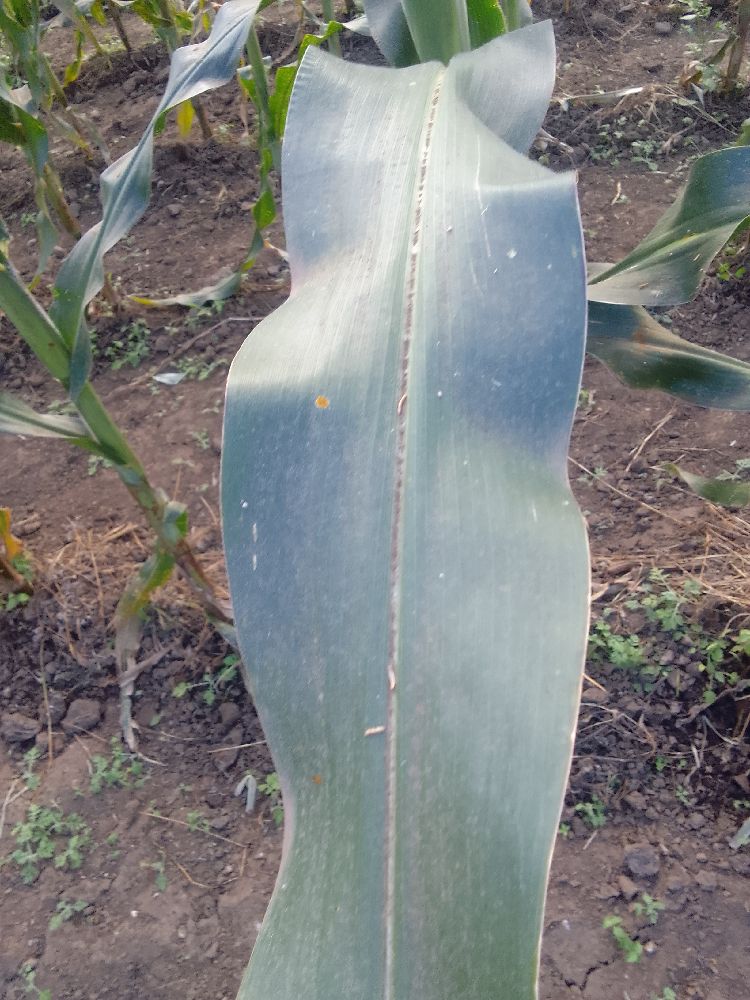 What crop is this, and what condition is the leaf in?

maize, healthy
